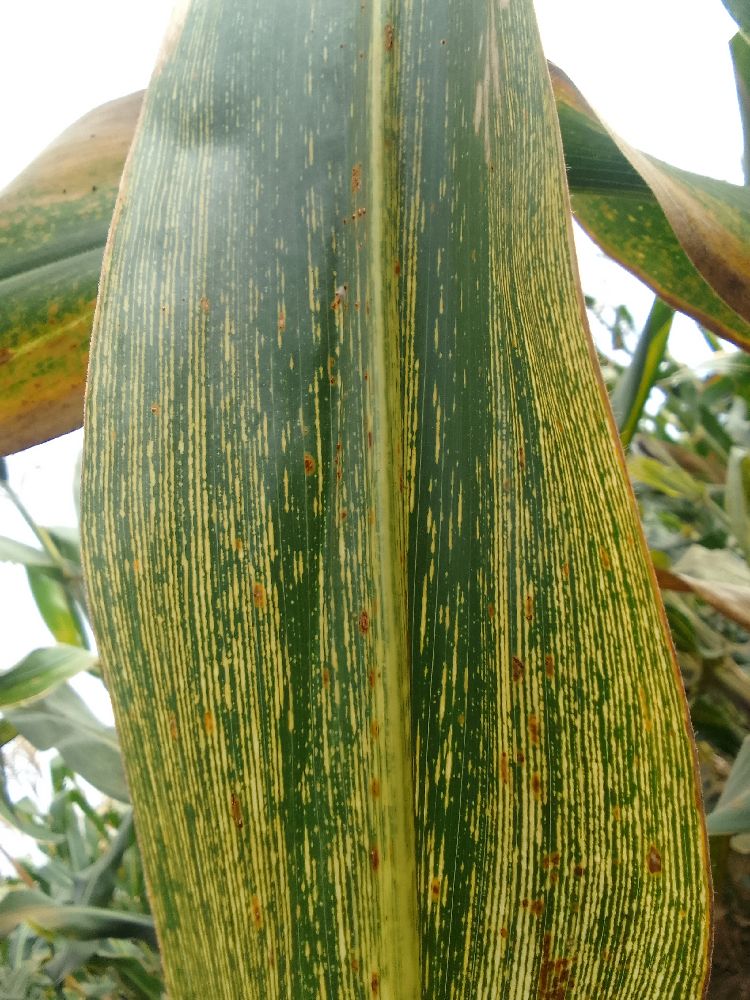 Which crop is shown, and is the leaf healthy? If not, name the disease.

maize, maize streak virus
